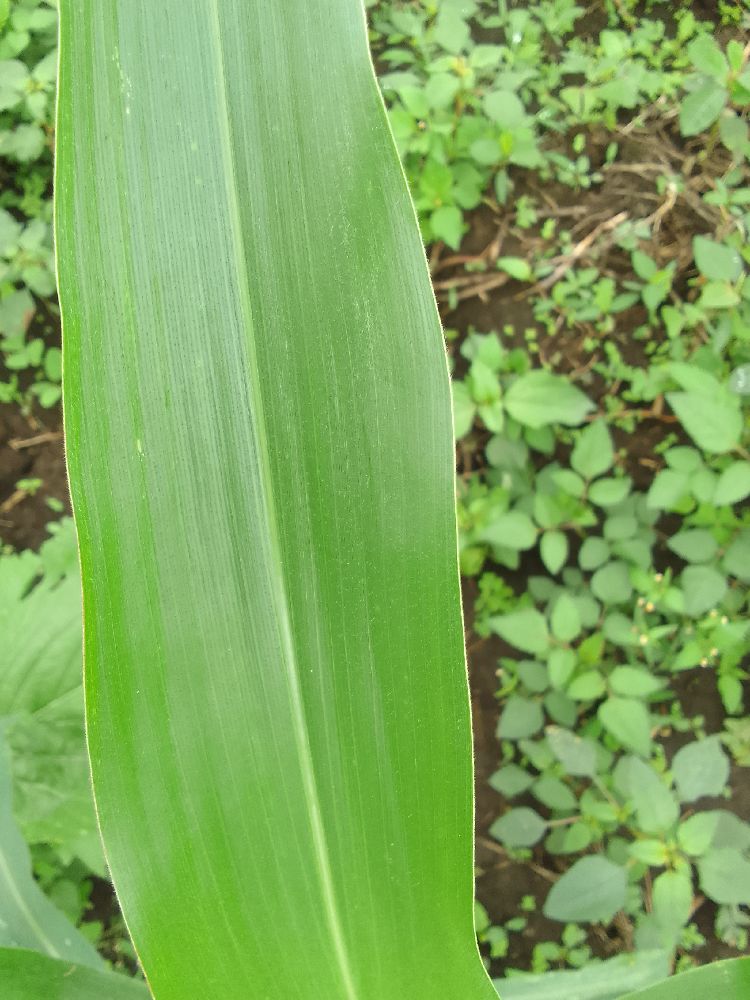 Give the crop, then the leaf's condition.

maize, healthy
